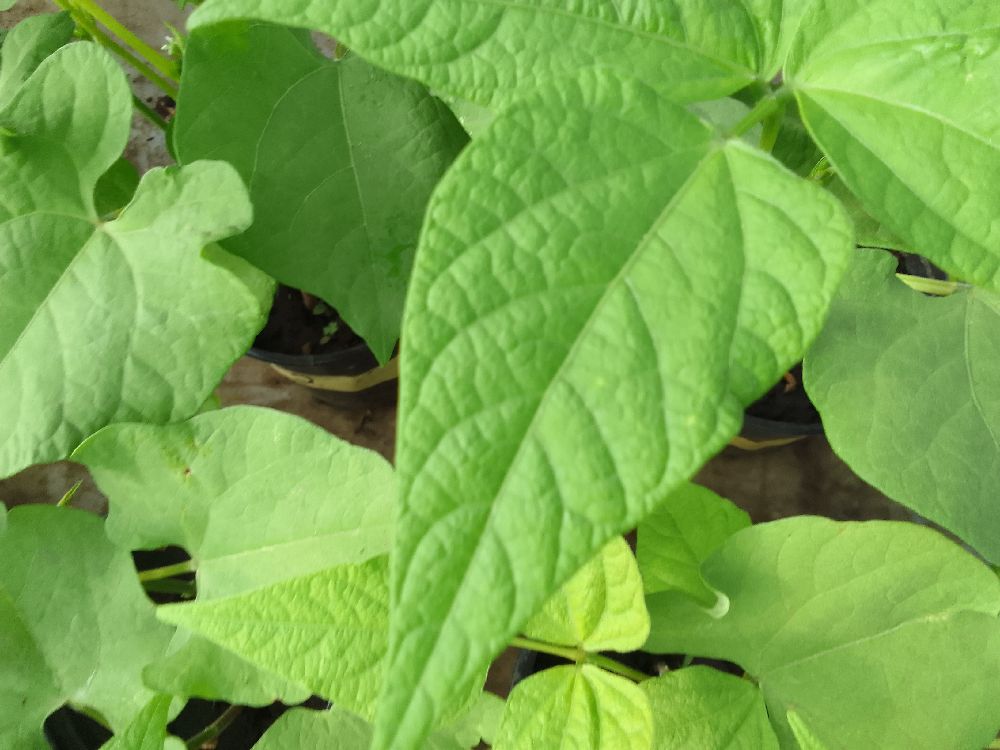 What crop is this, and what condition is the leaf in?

common bean, healthy
